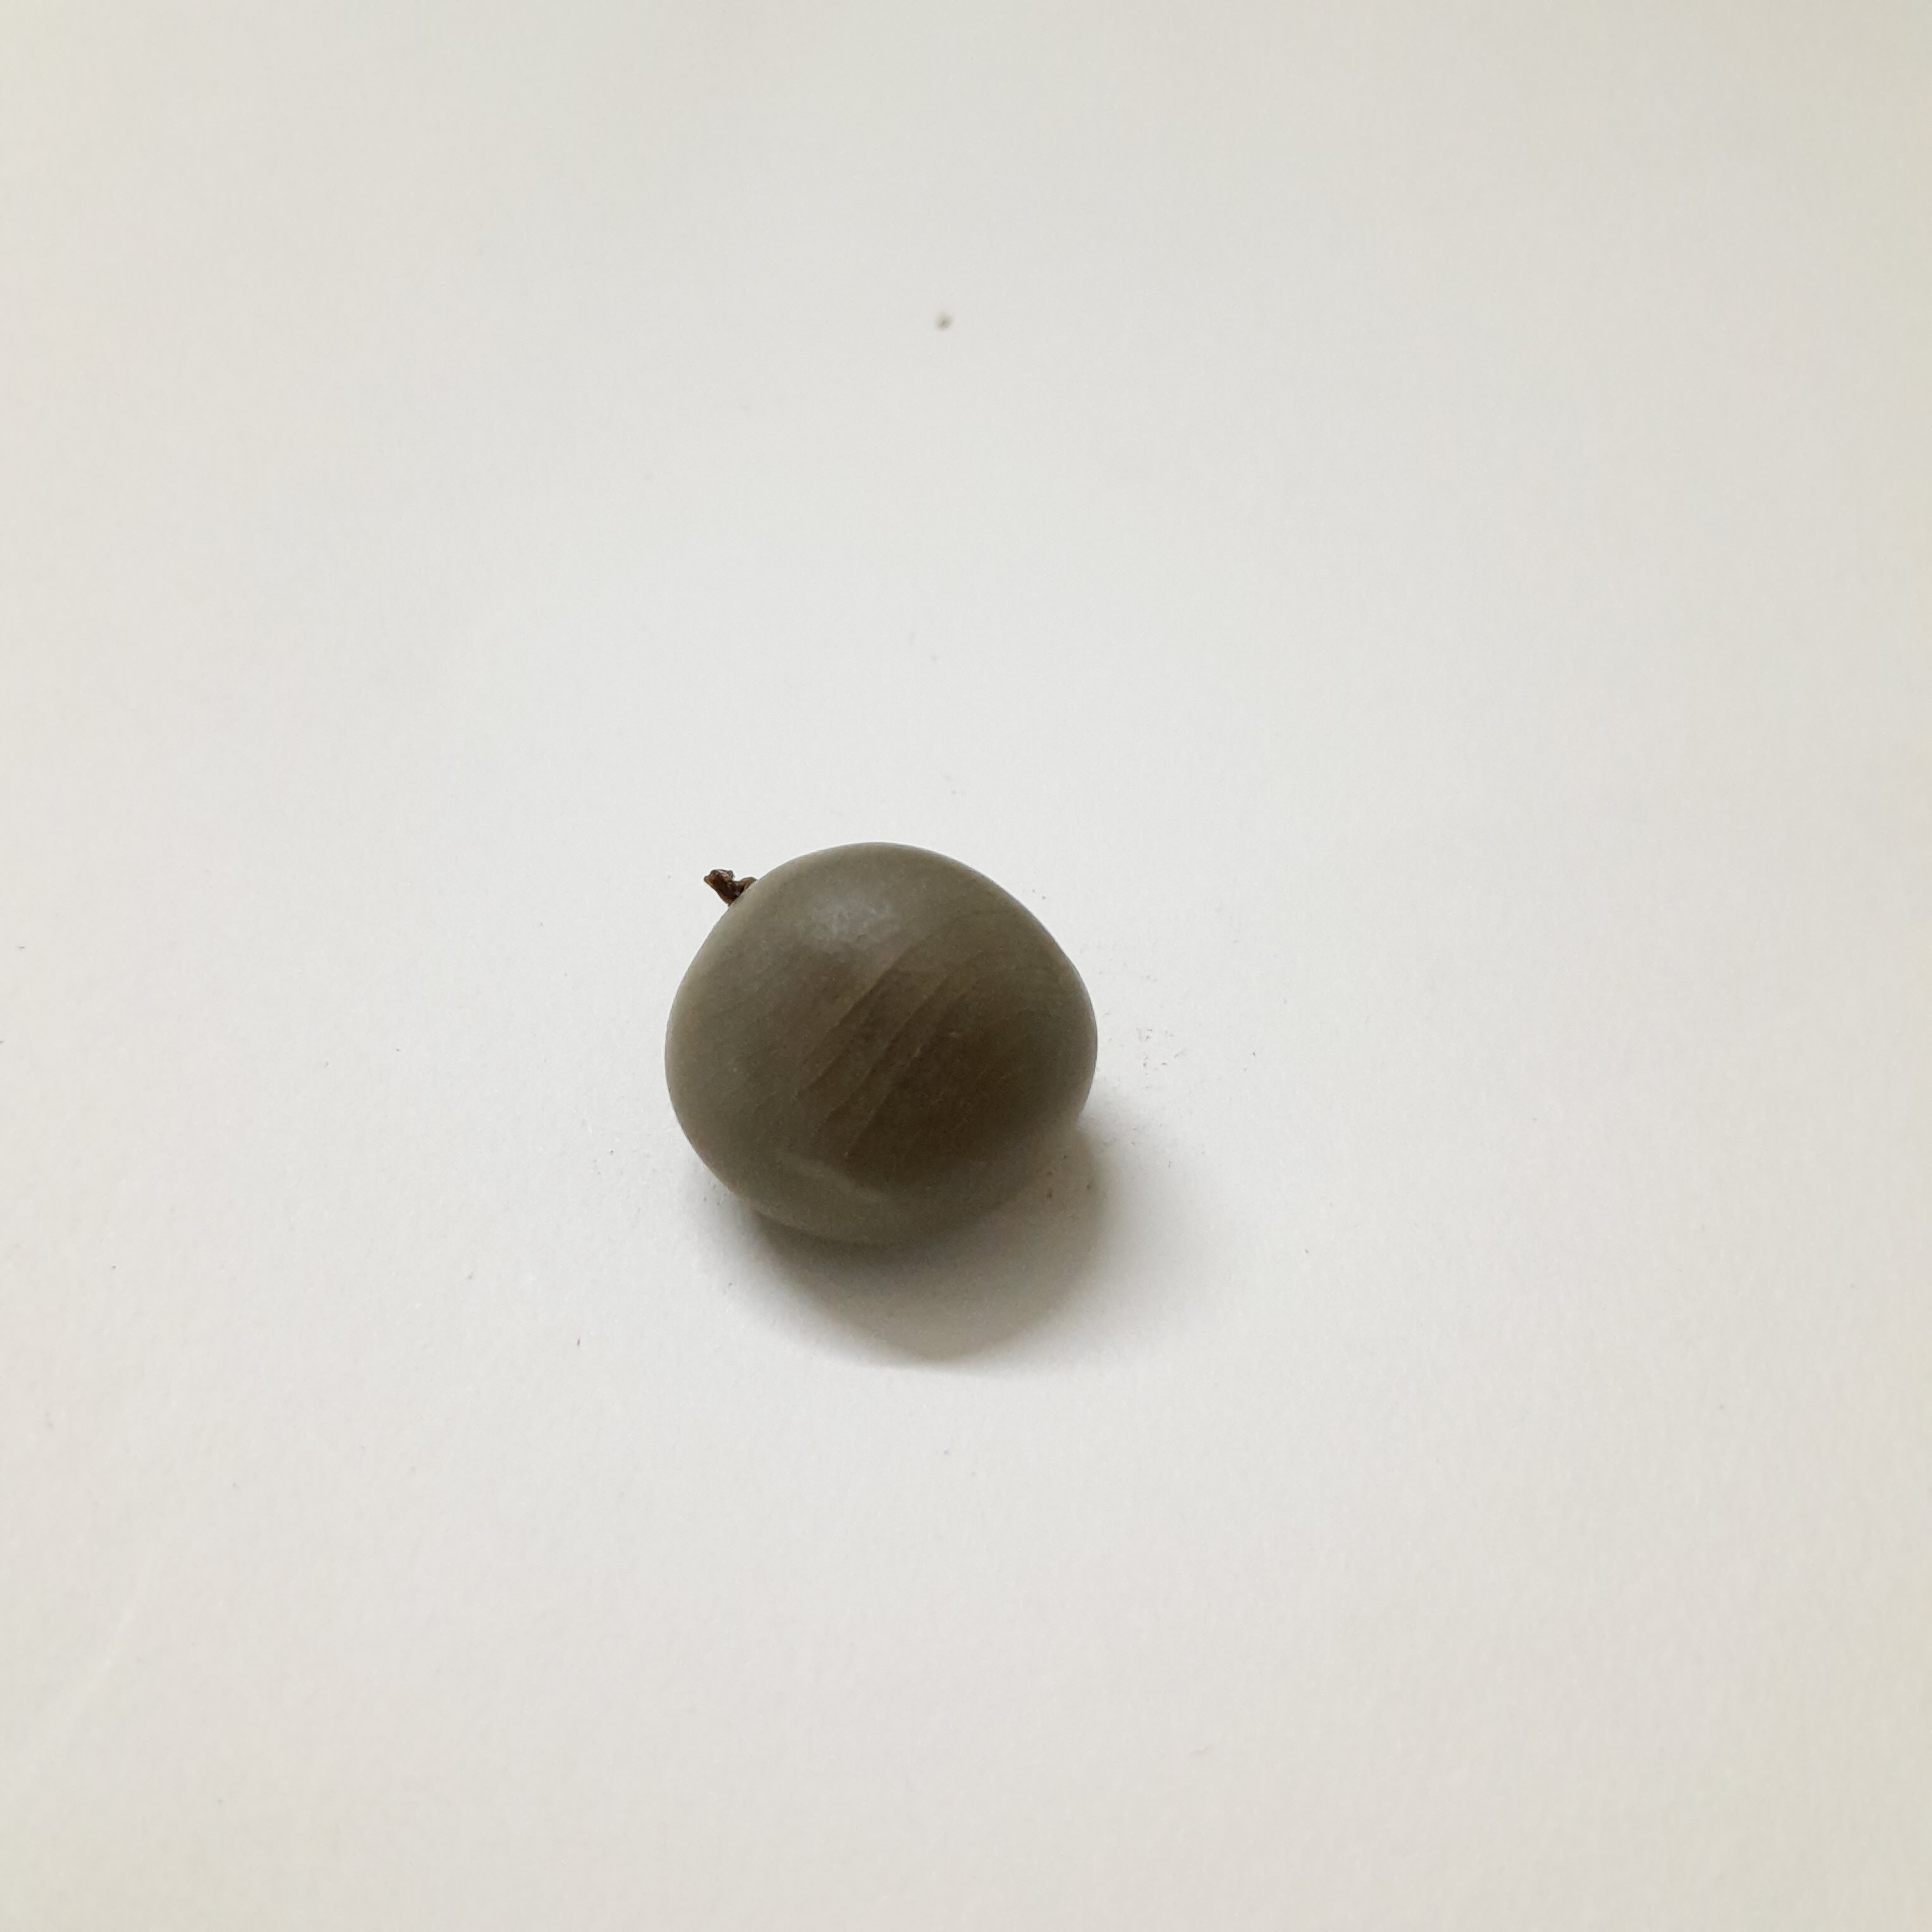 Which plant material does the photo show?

sagargota
